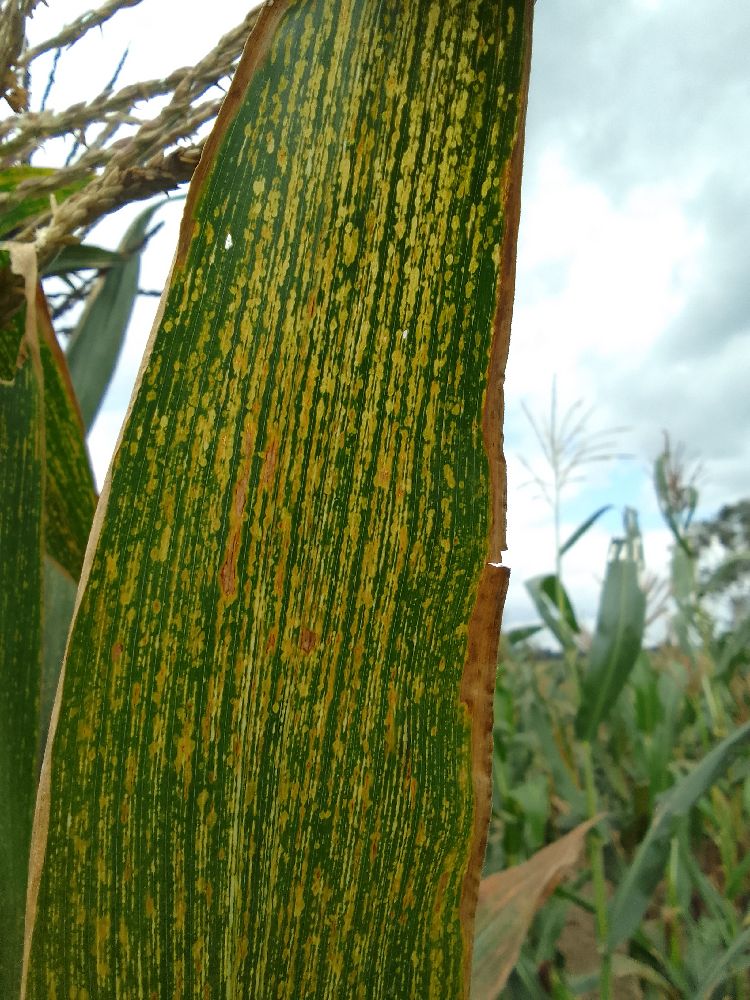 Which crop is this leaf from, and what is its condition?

maize, maize streak virus
